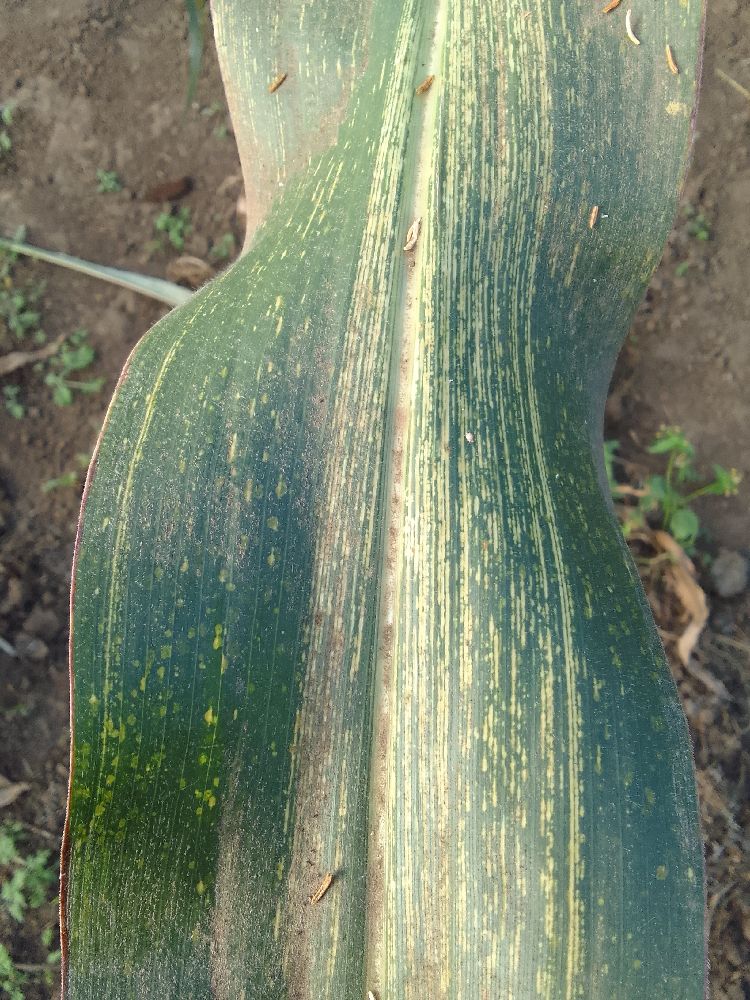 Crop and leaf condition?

maize, maize streak virus
